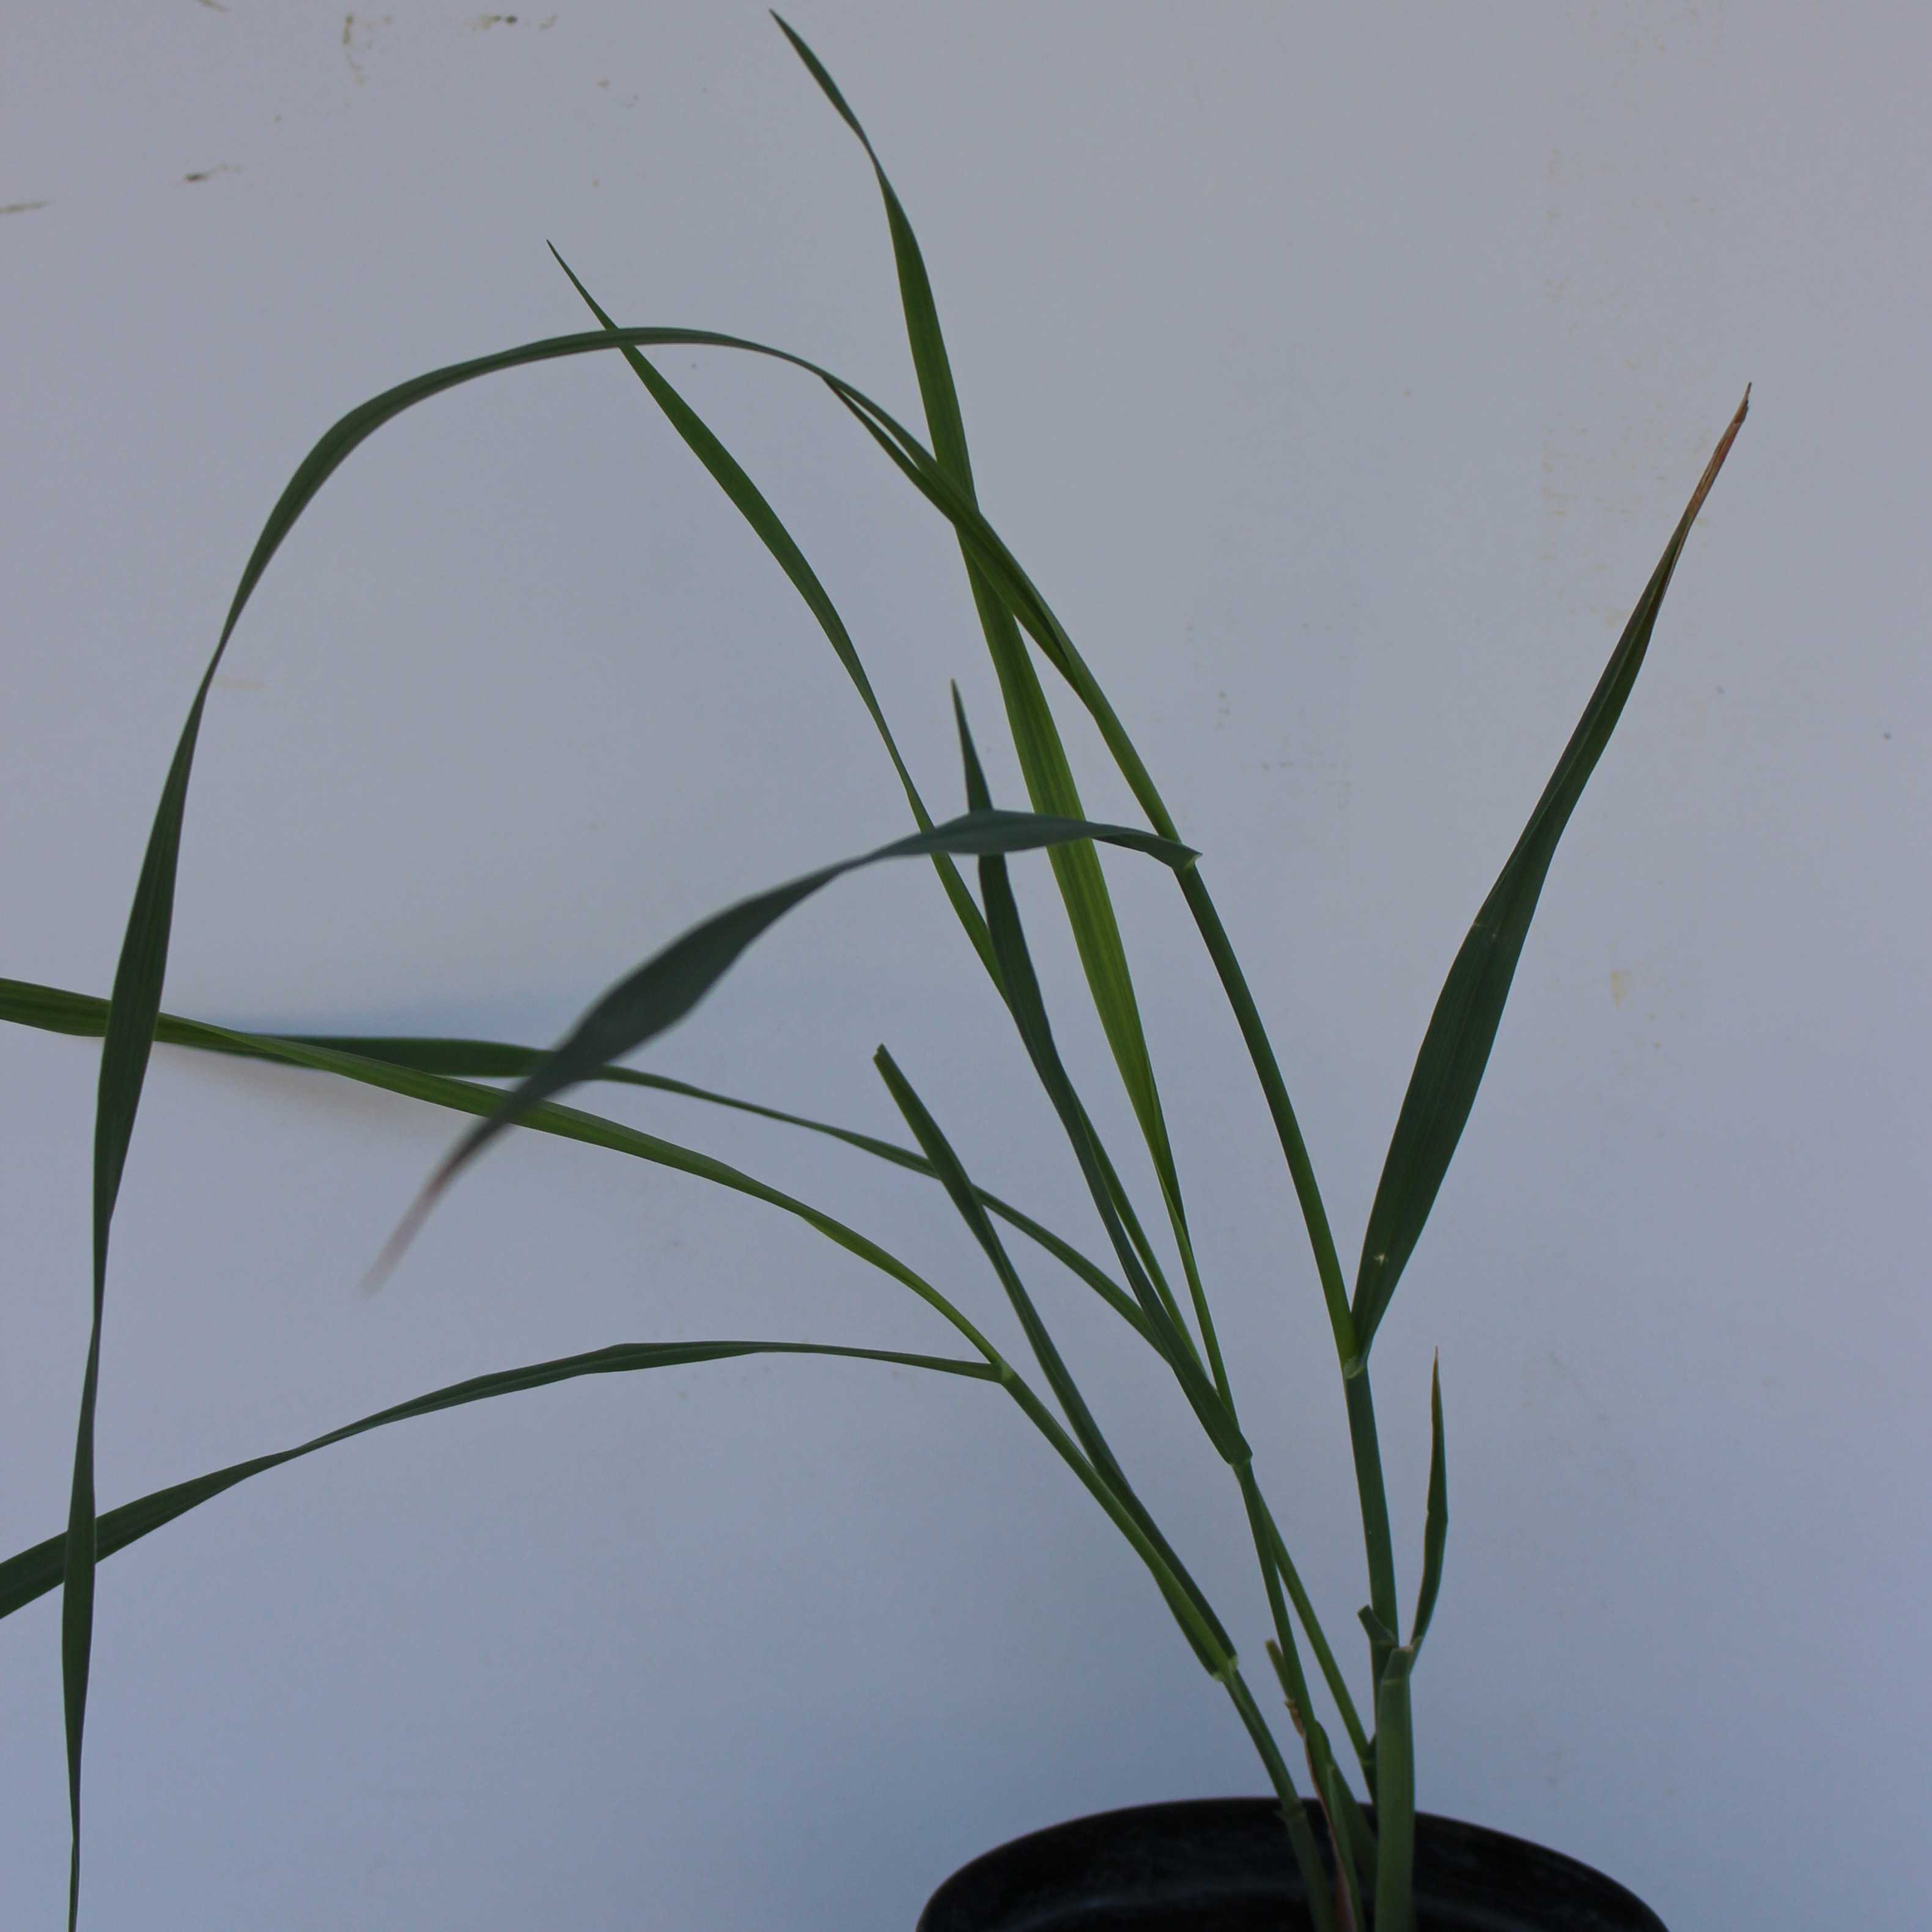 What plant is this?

Avena sterilis
